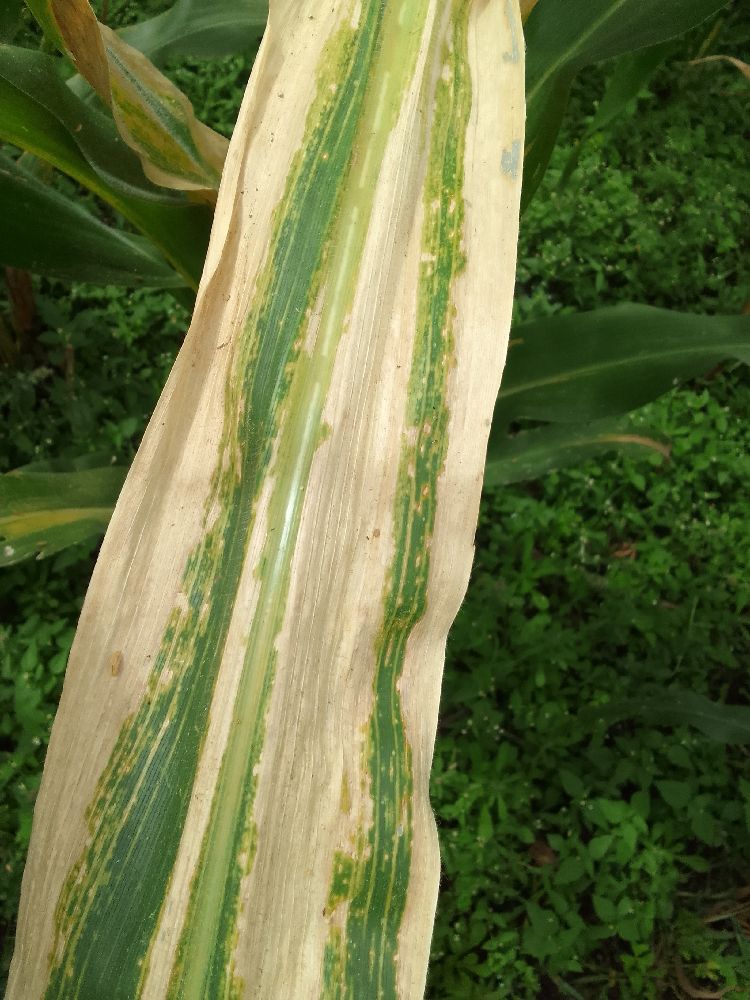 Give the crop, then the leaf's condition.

maize, maize lethal necrosis
